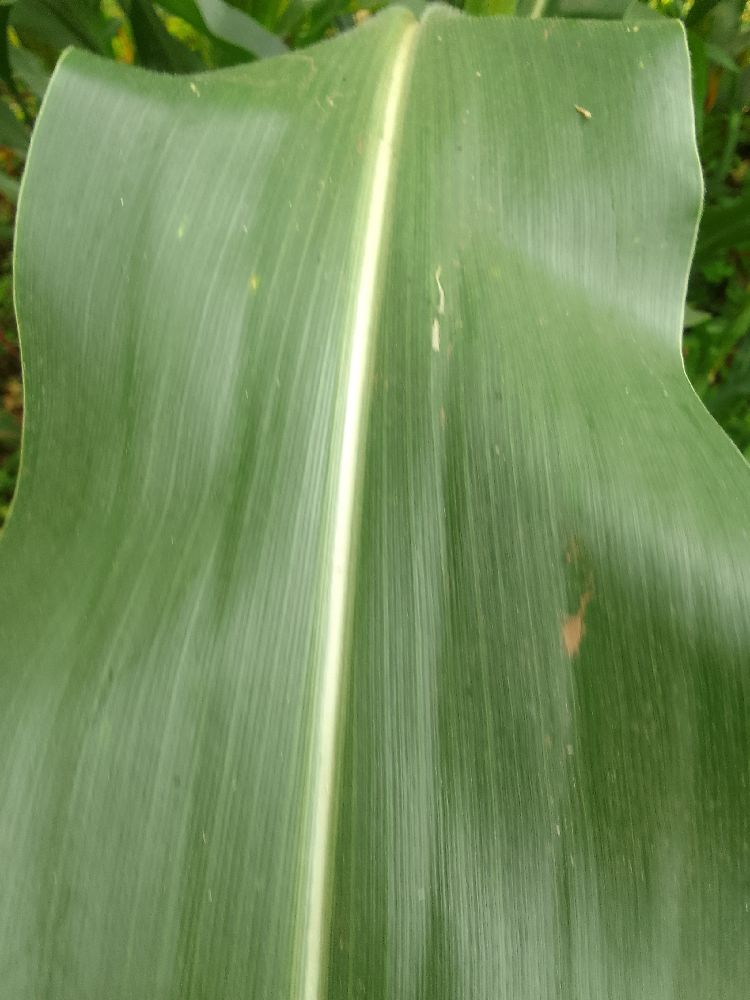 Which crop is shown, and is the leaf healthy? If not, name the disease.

maize, healthy
